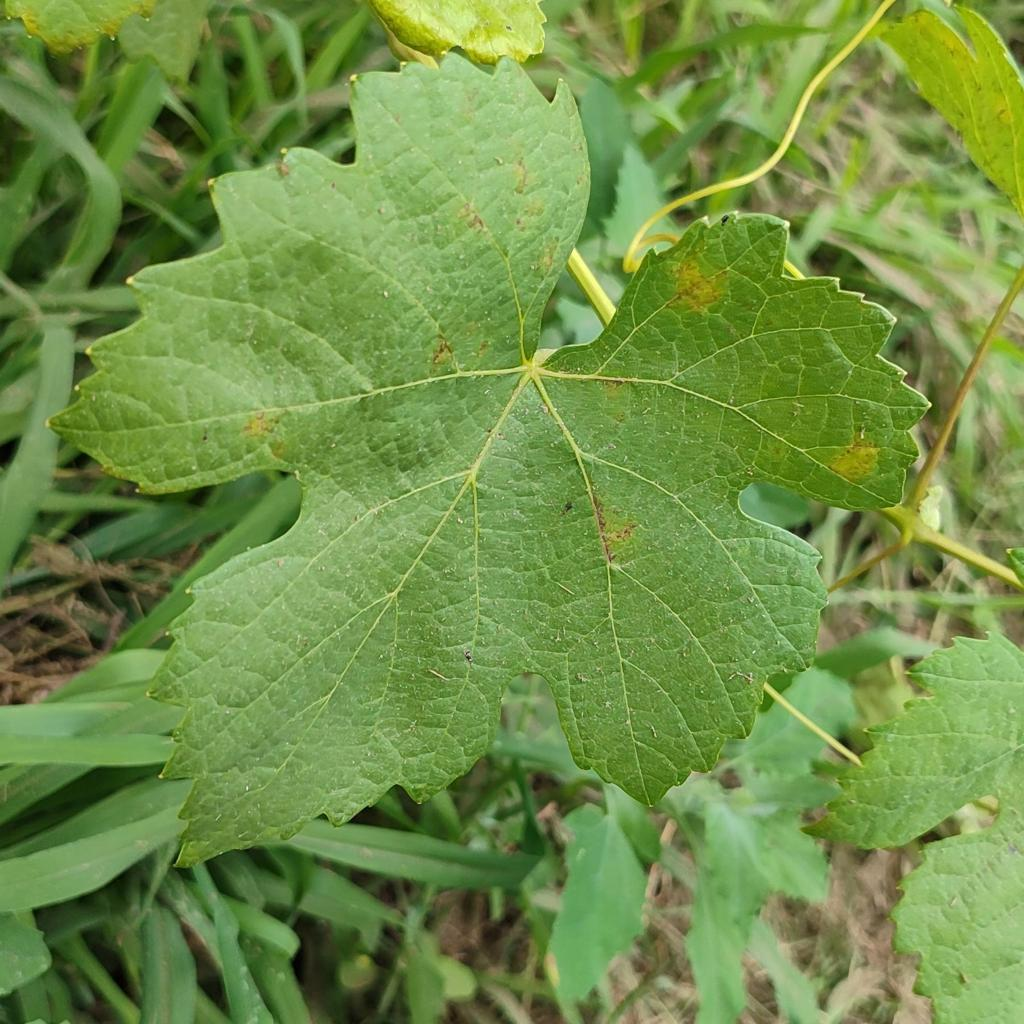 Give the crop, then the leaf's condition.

grapevine, downy mildew
